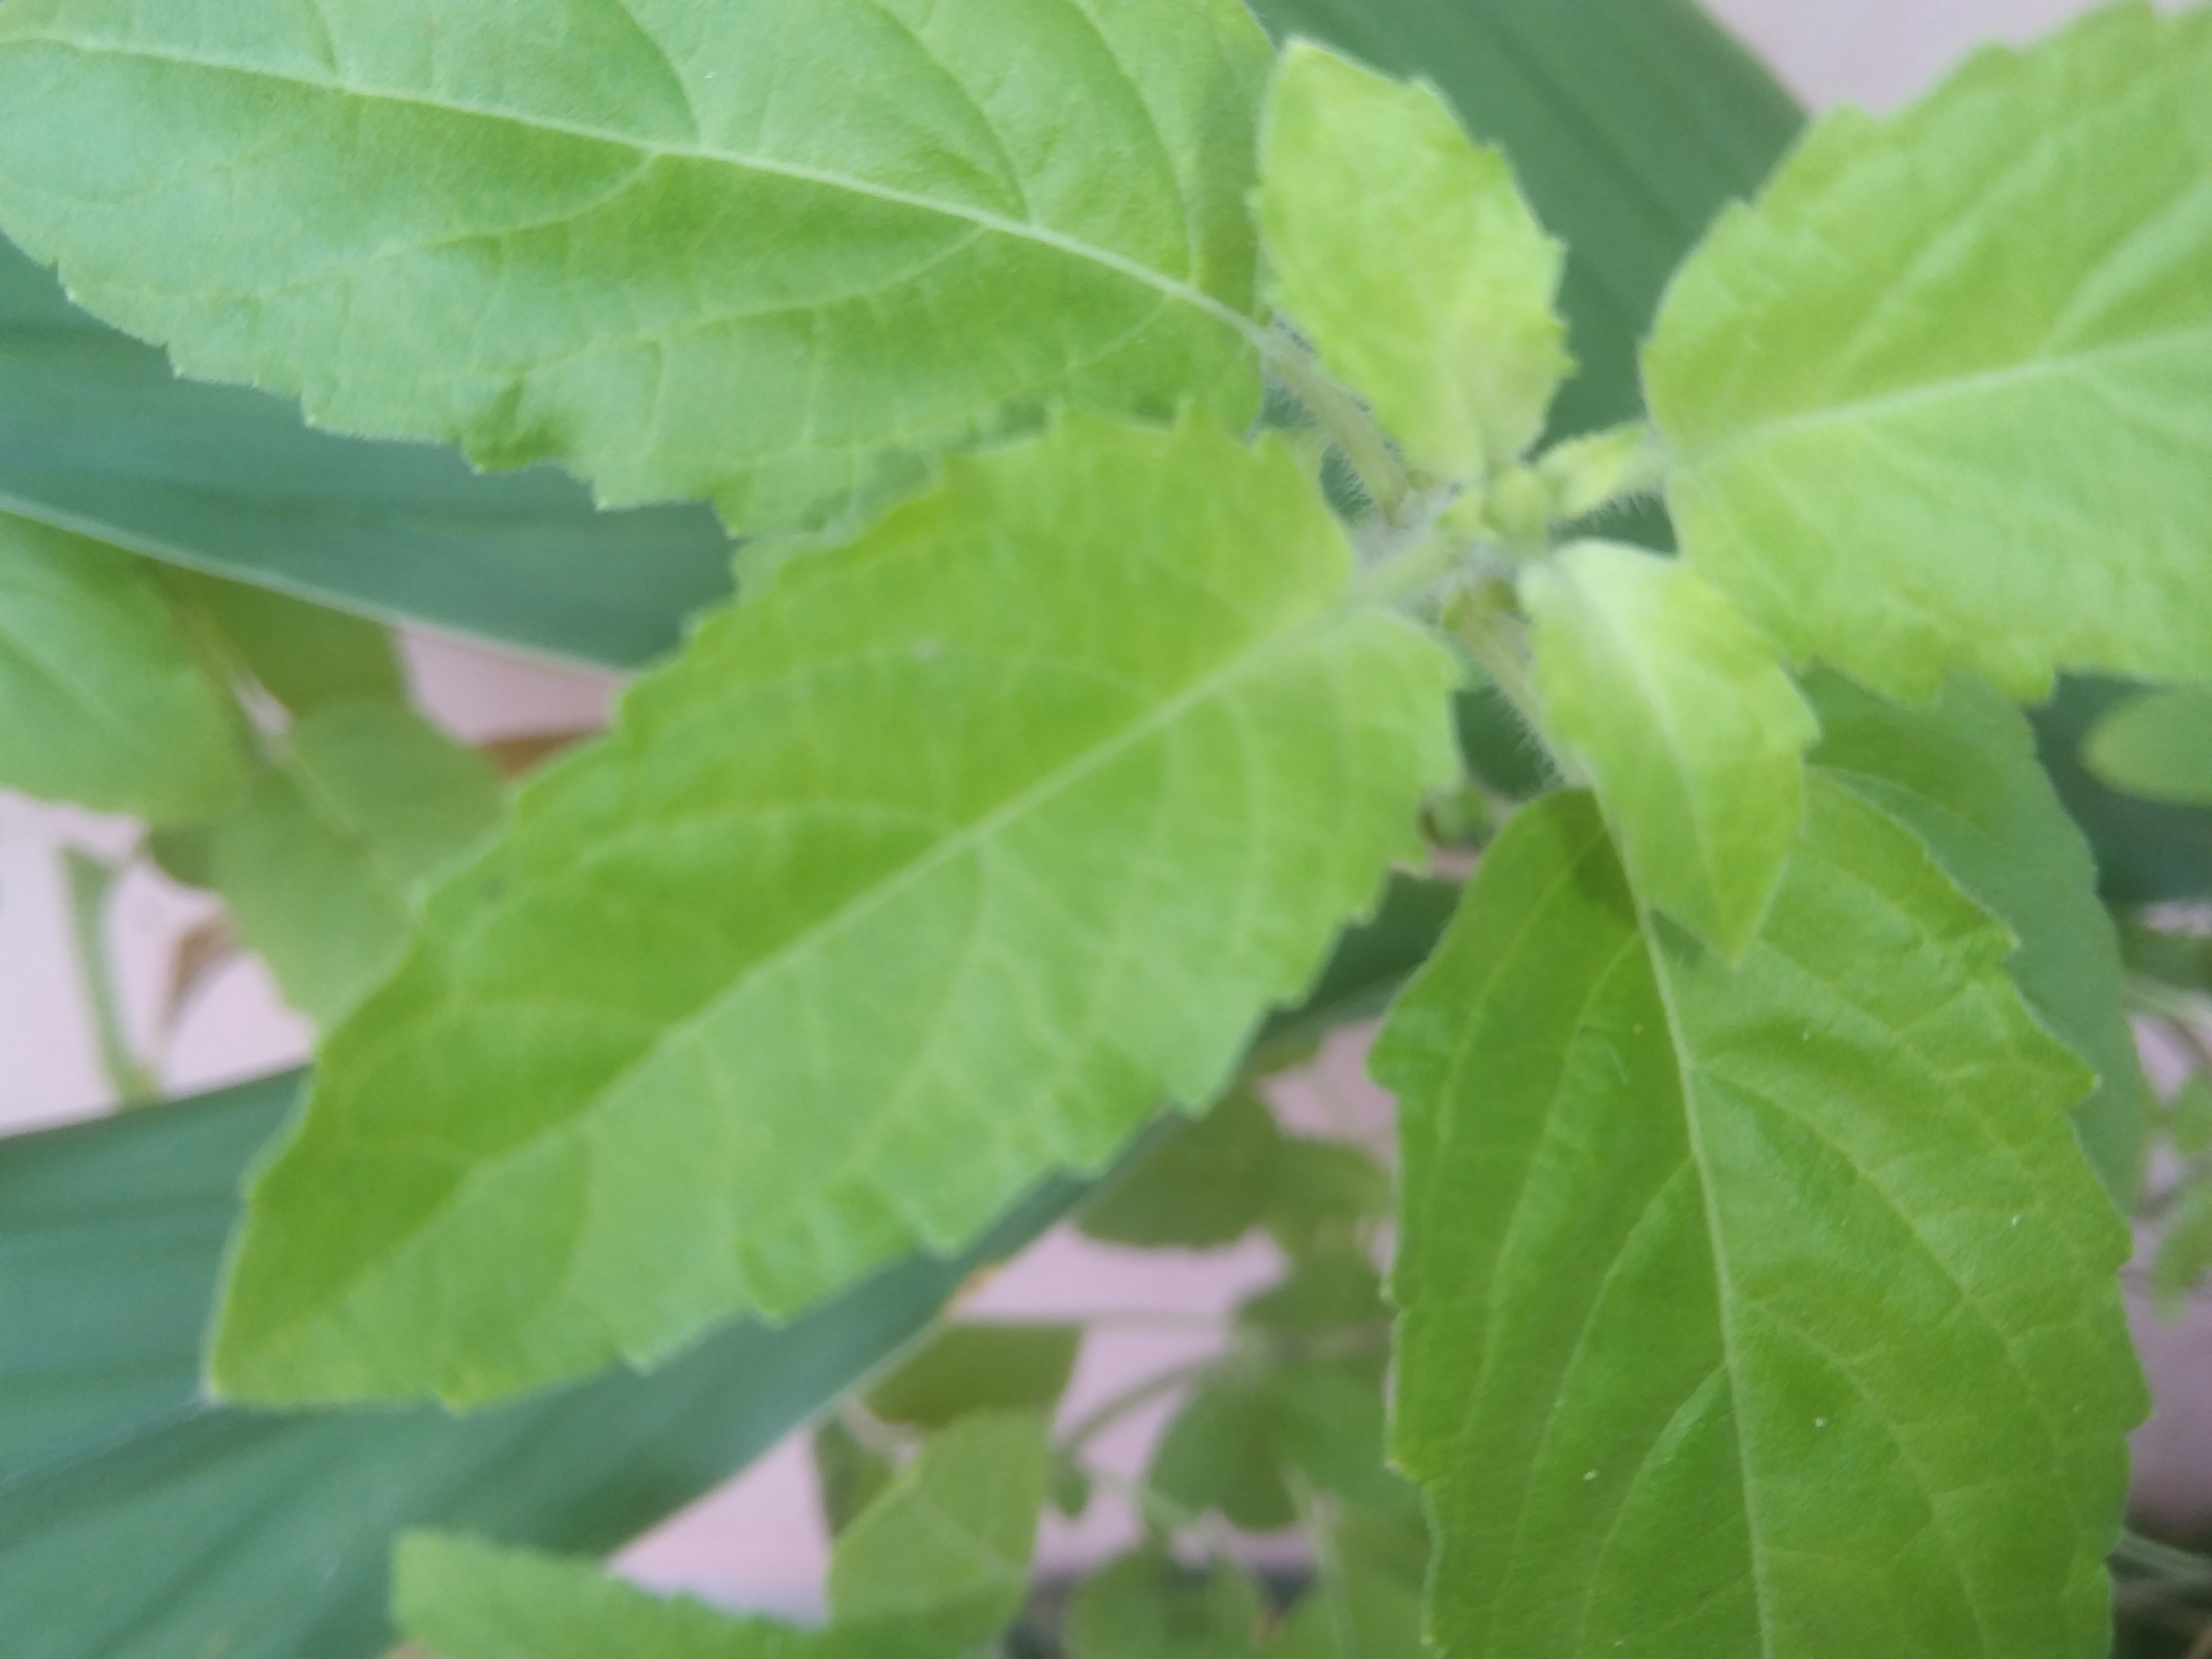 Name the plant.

tulshi
